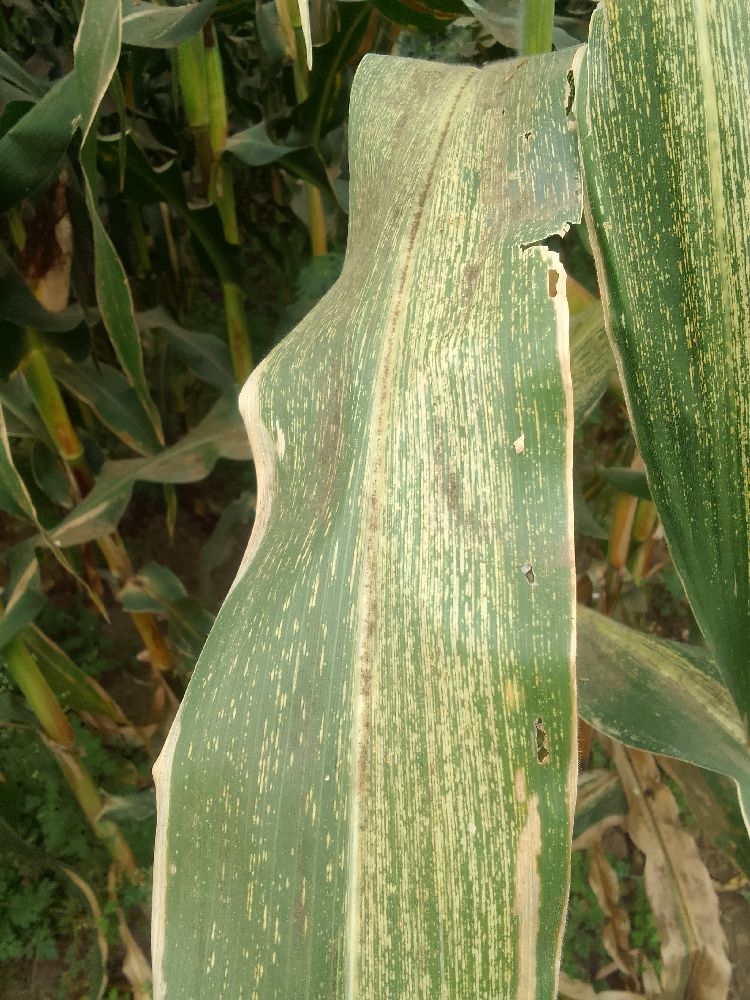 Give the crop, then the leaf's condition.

maize, maize streak virus
